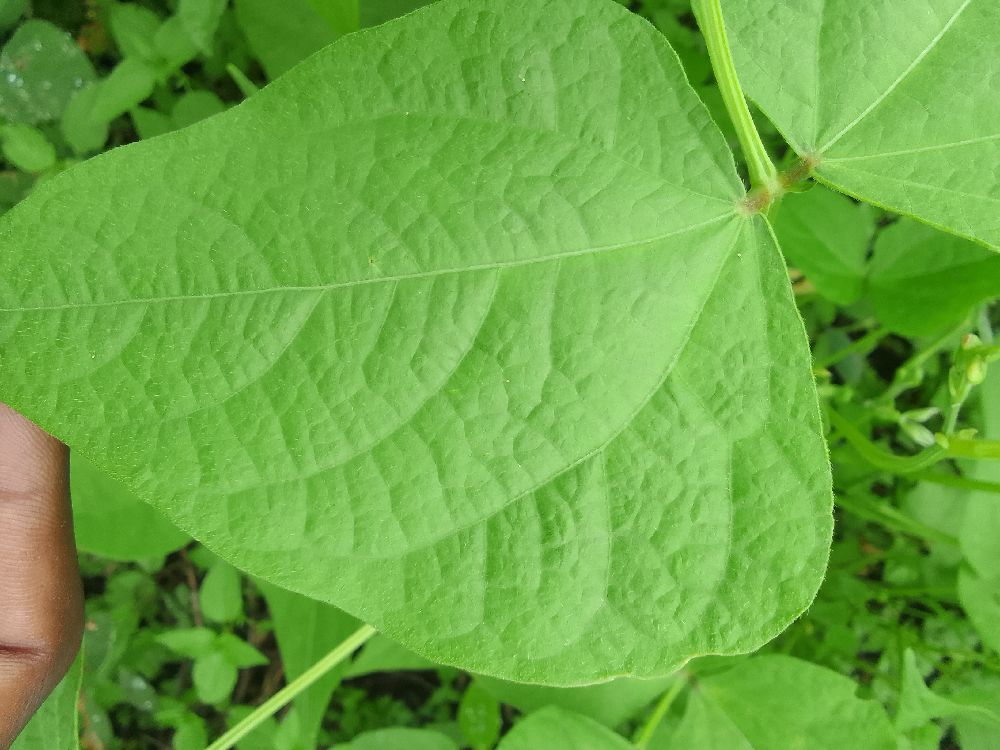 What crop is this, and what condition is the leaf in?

common bean, healthy
